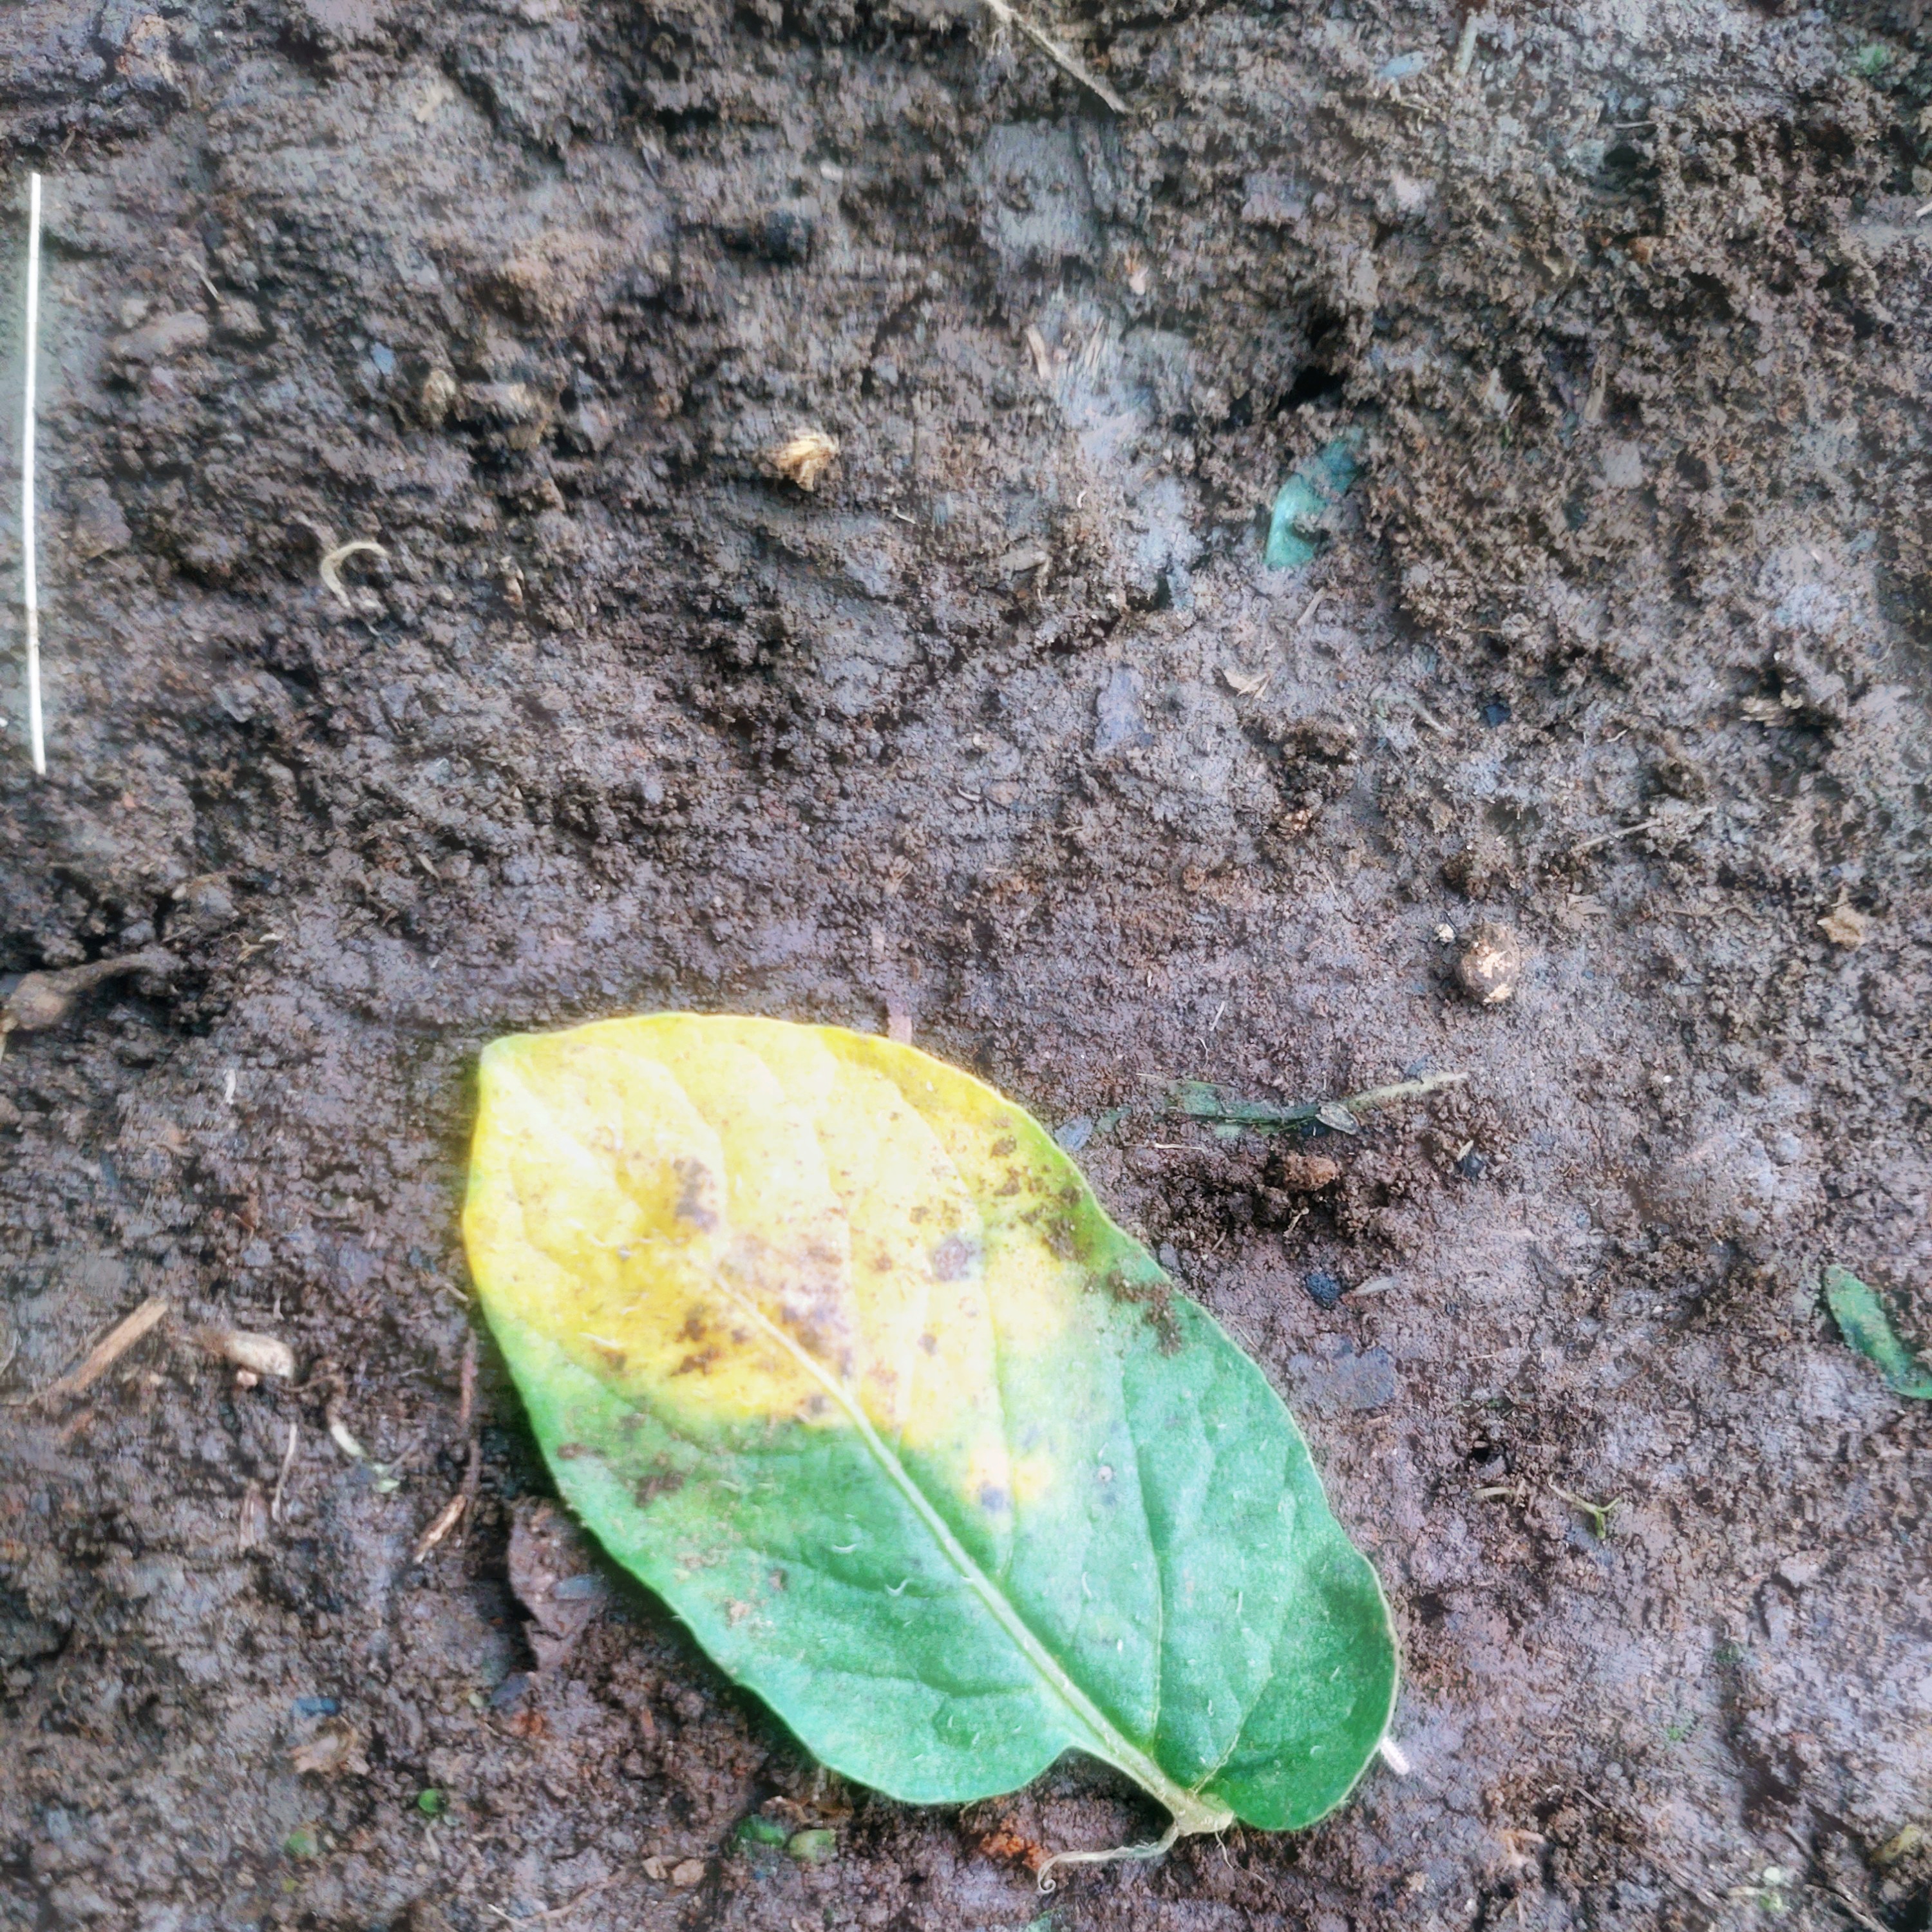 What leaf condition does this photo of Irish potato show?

late blight
